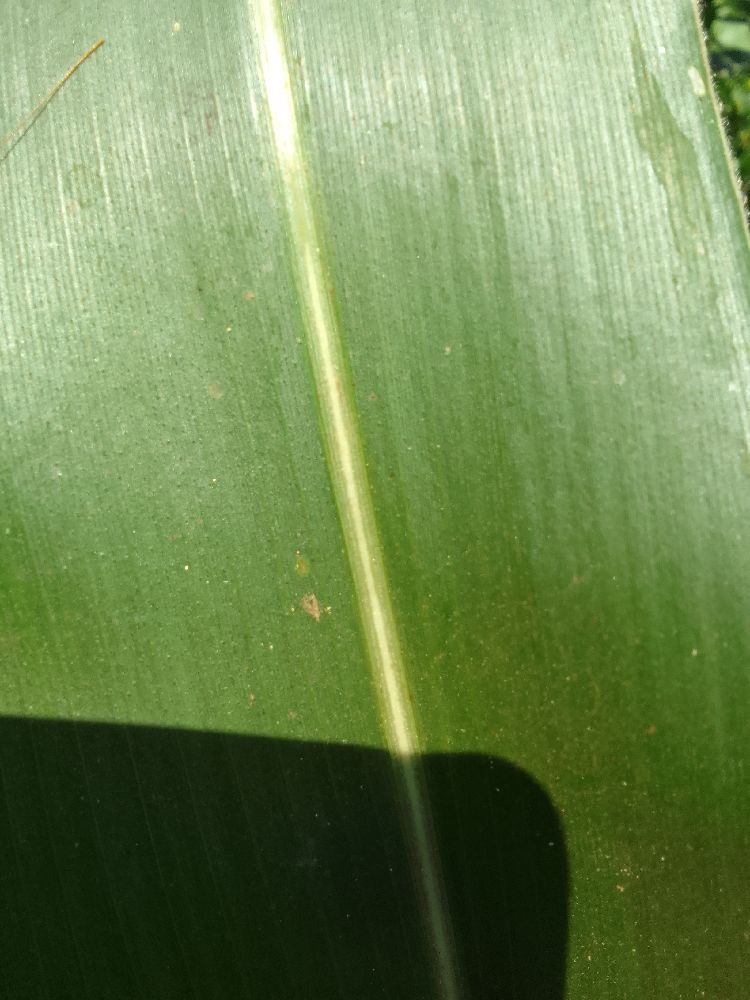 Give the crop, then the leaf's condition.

maize, healthy
